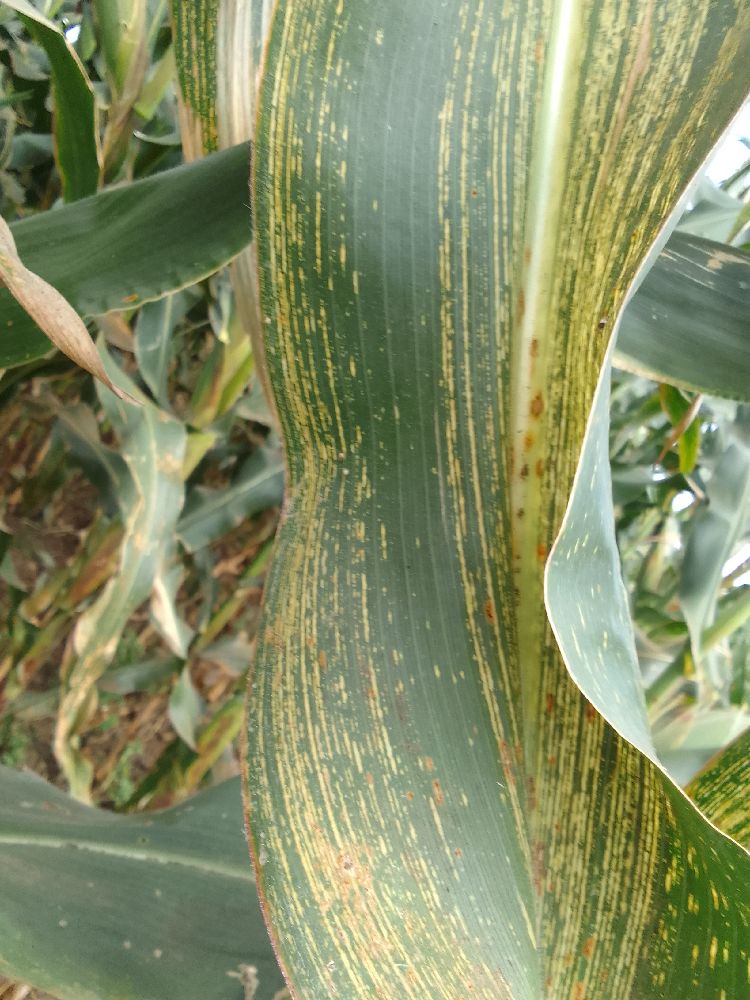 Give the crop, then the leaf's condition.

maize, maize streak virus
